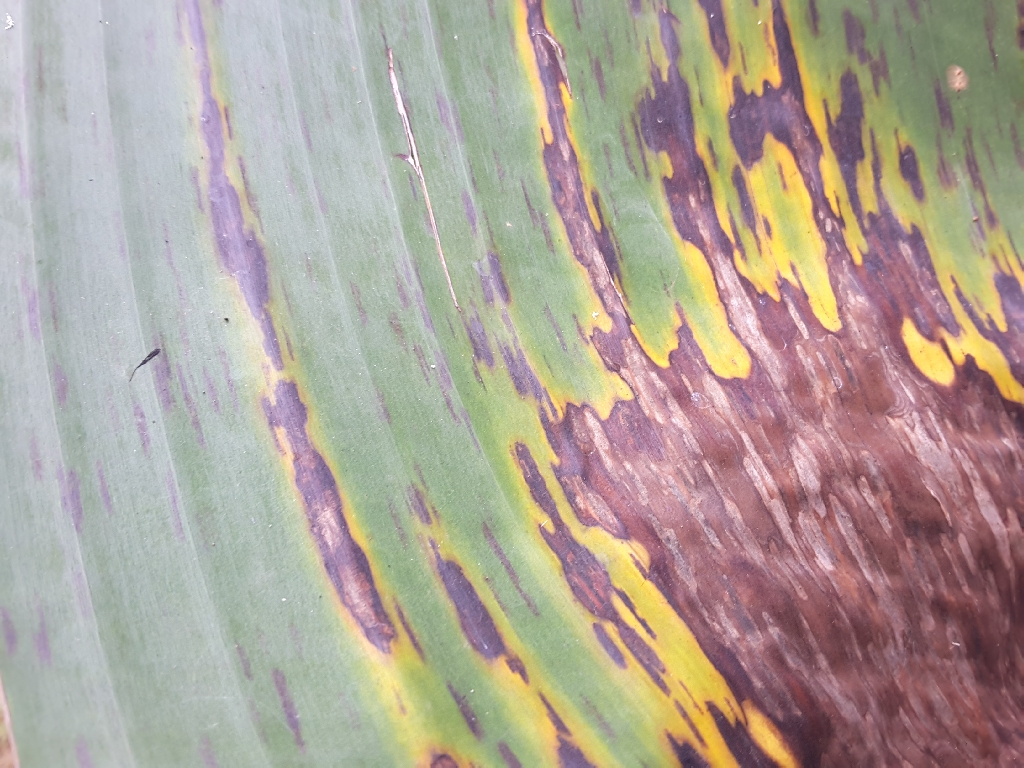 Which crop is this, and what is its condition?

banana, black sigatoka
